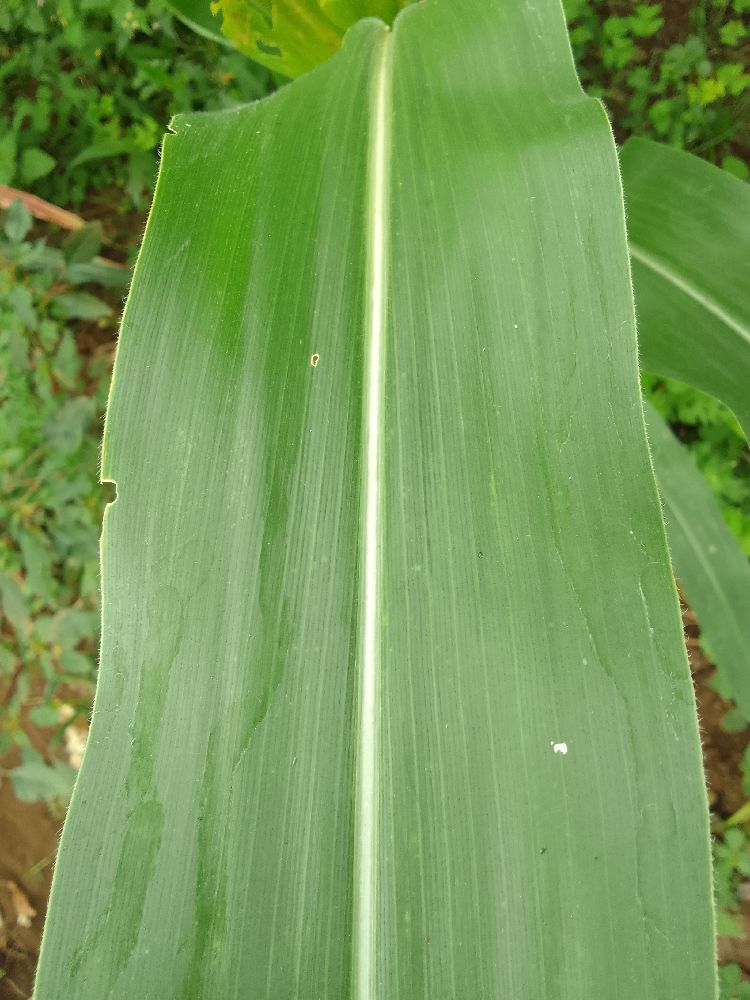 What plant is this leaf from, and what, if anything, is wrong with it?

maize, healthy
